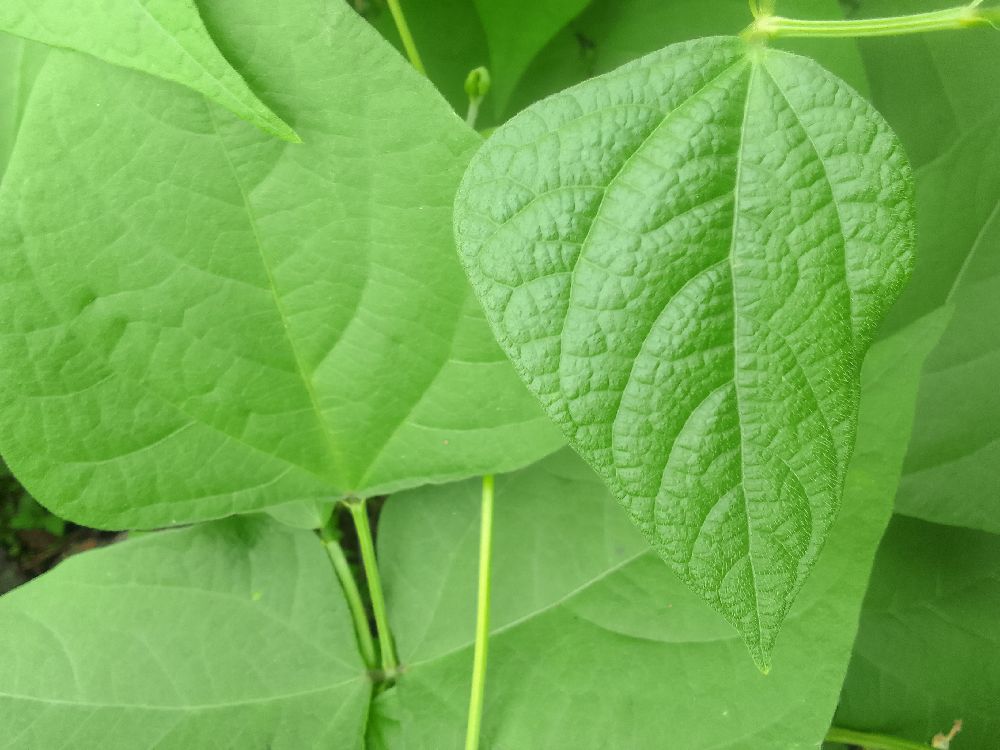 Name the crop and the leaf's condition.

common bean, healthy
